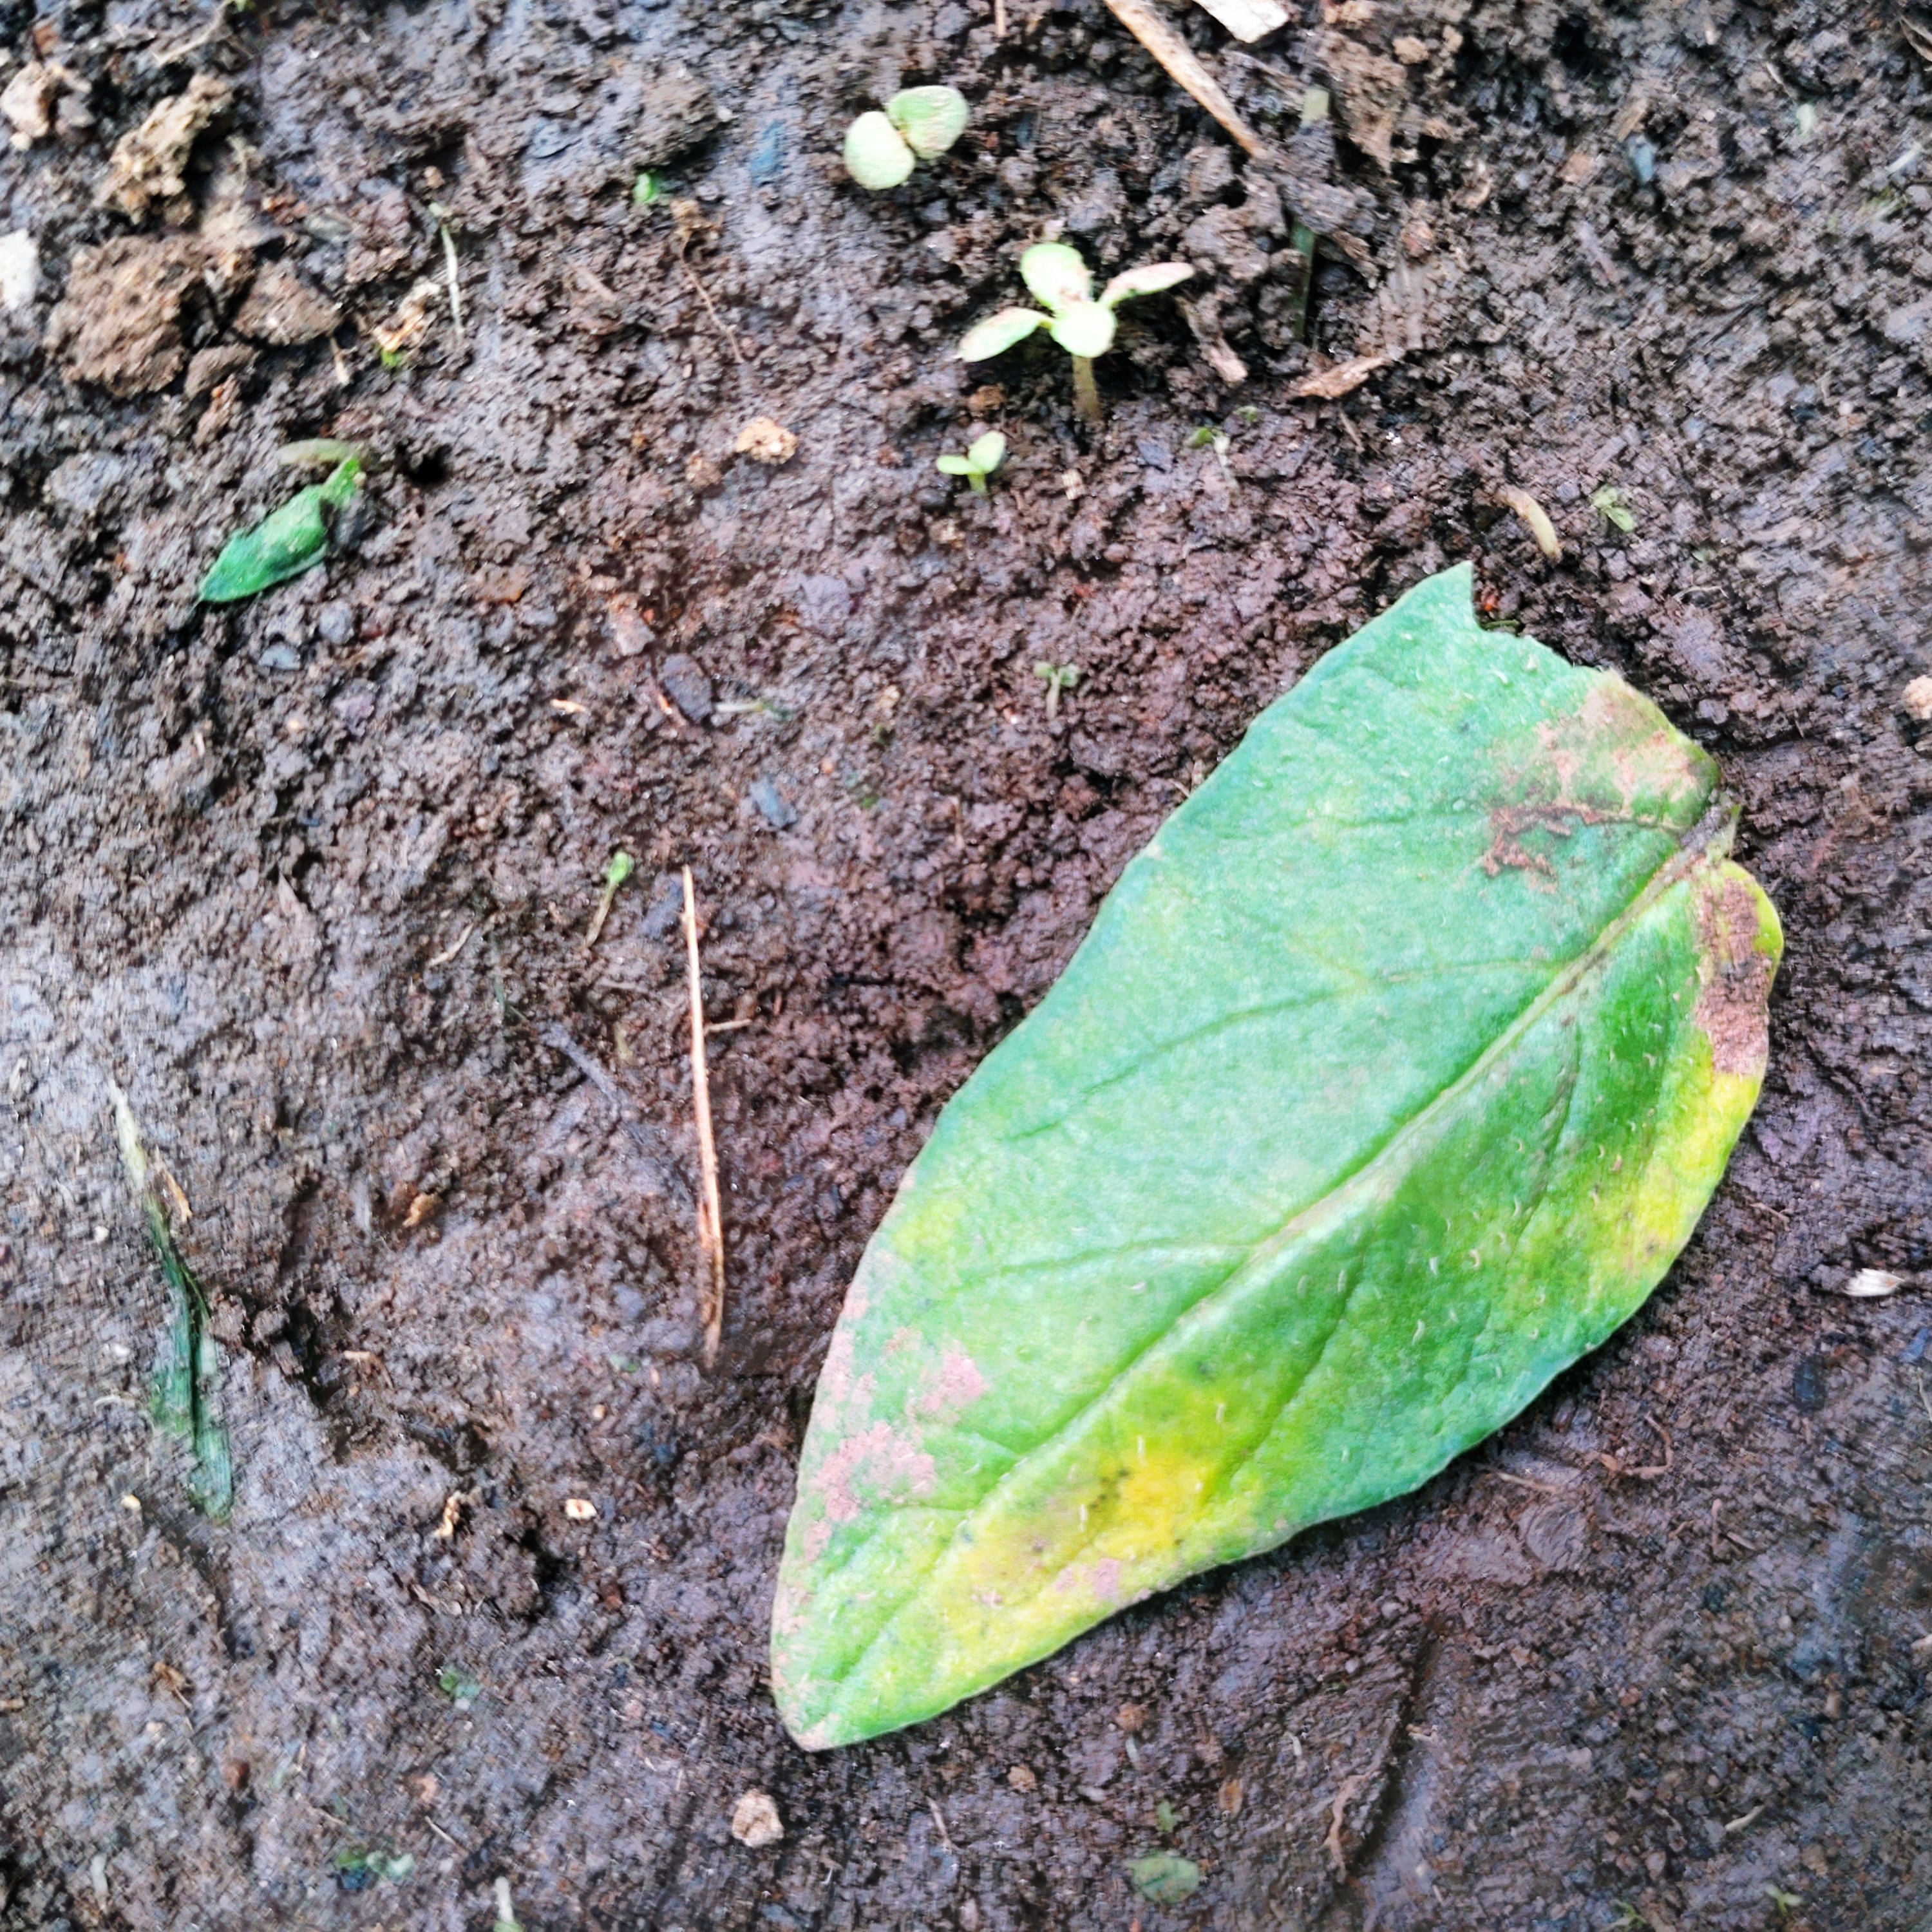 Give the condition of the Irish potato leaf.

late blight
